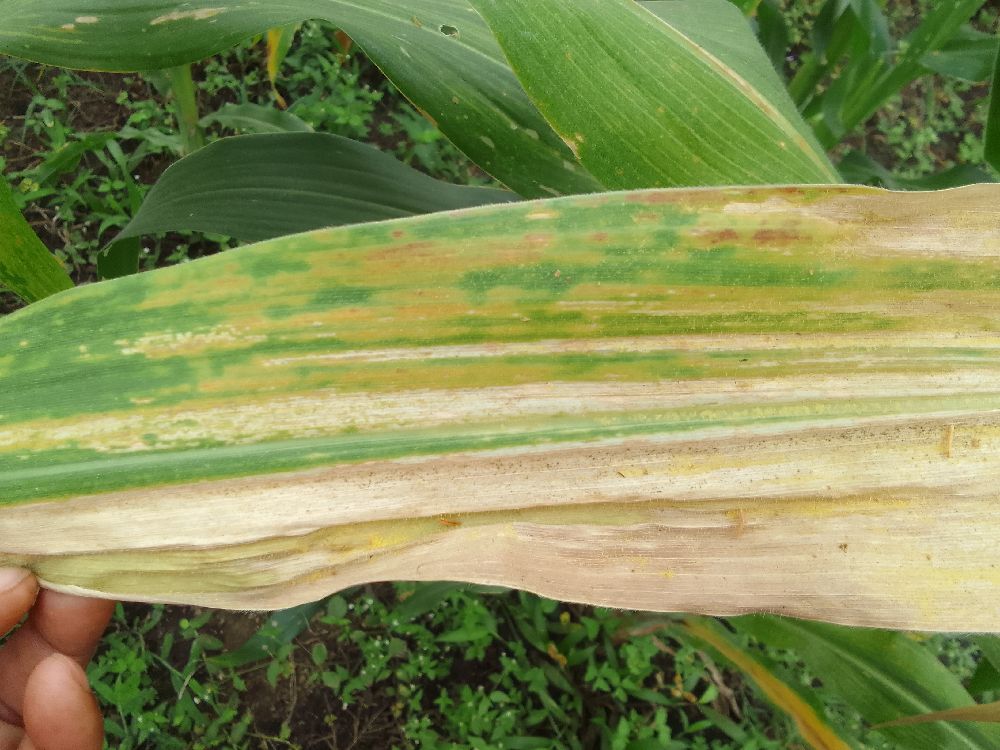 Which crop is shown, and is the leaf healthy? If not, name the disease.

maize, maize lethal necrosis
